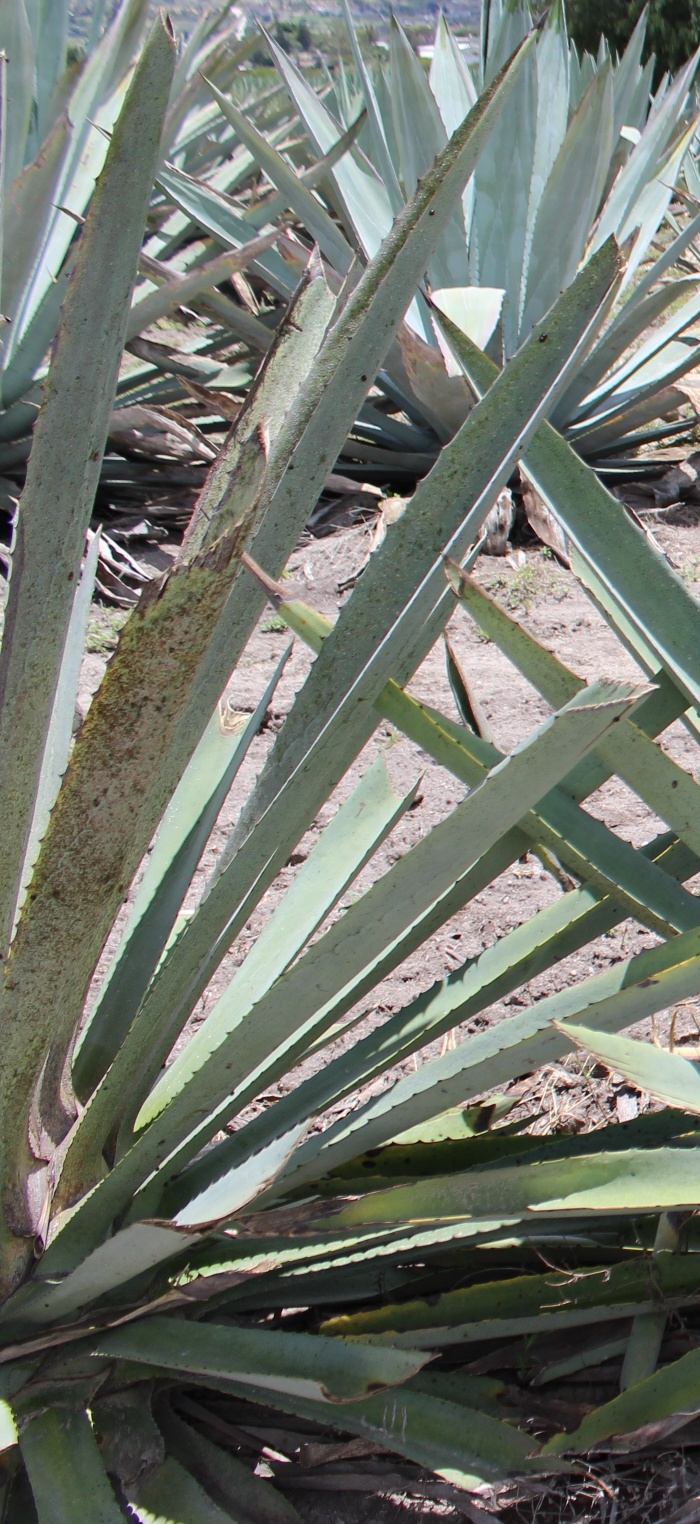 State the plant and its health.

agave, spotted
